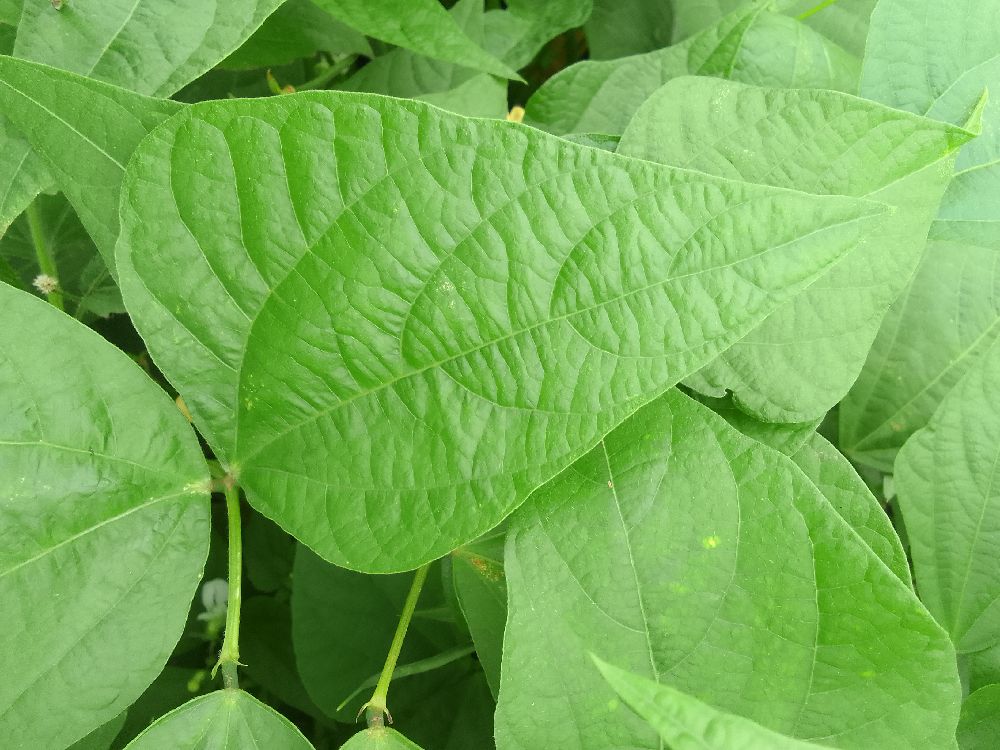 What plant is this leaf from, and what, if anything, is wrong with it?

common bean, healthy
